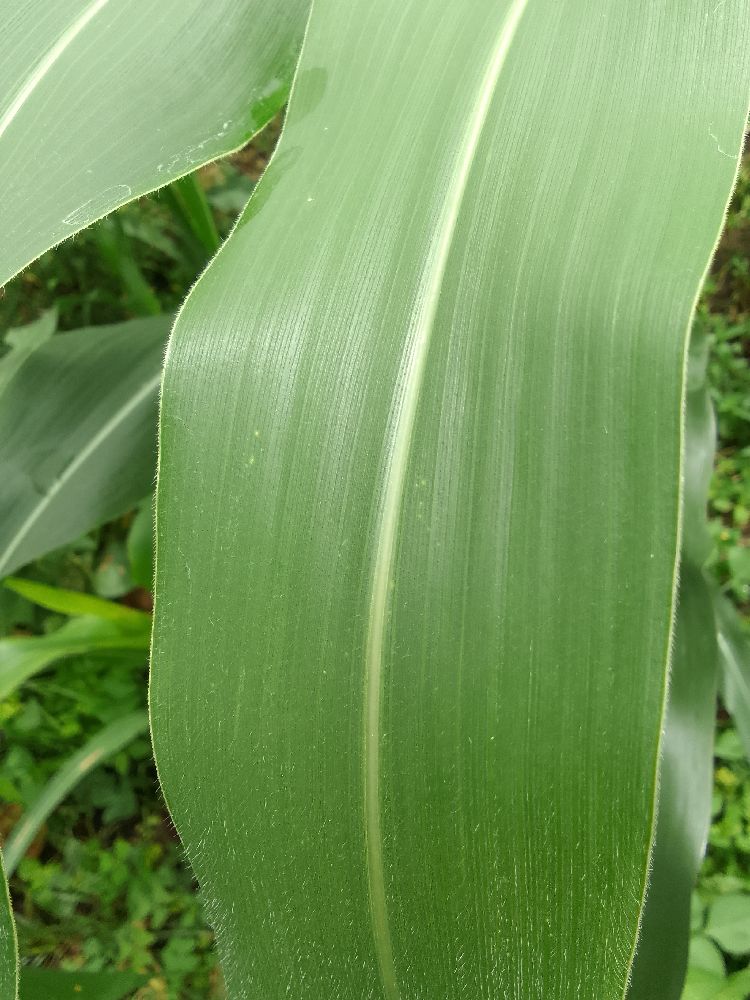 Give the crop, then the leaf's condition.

maize, healthy
